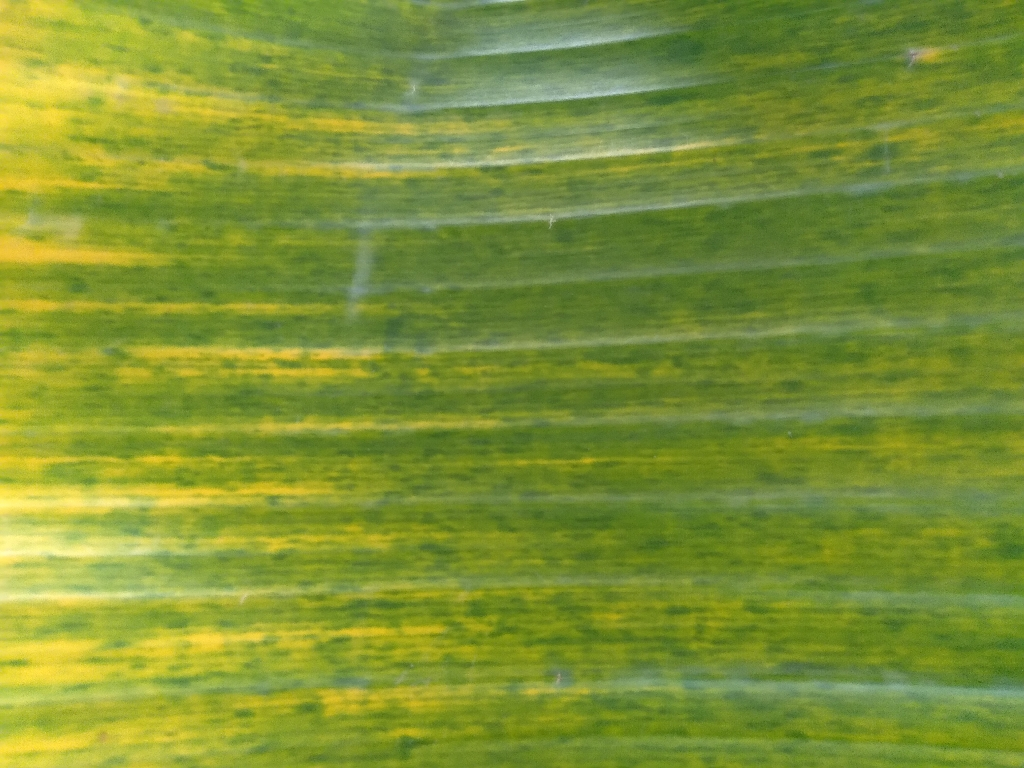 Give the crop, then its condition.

banana, fusarium wilt race 1
